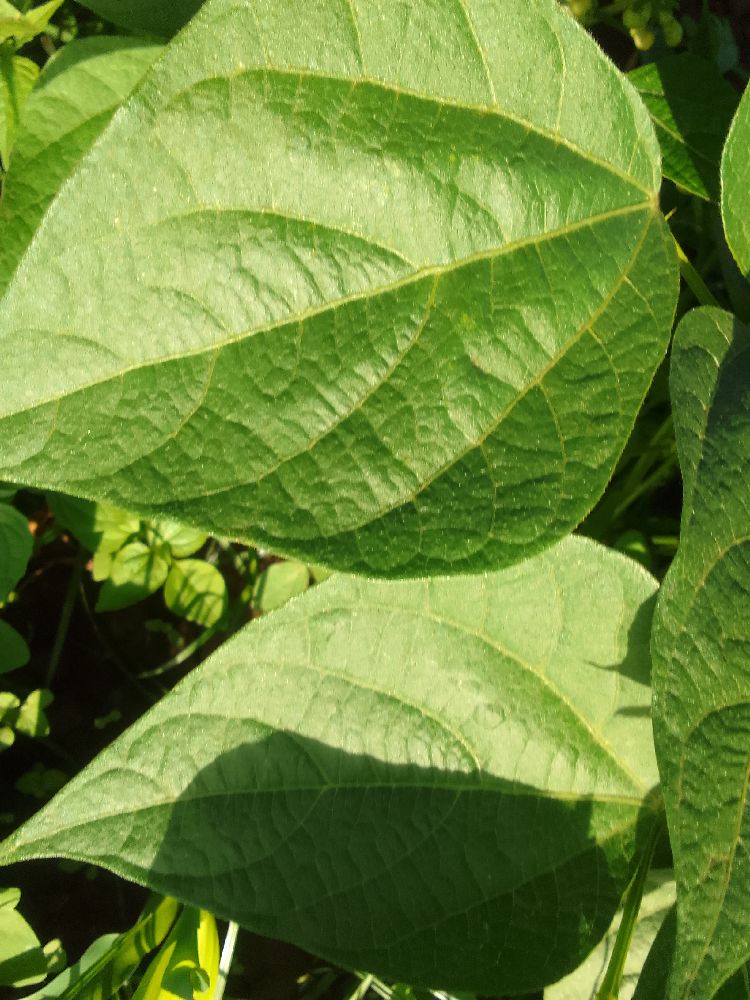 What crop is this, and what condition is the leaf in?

common bean, healthy
